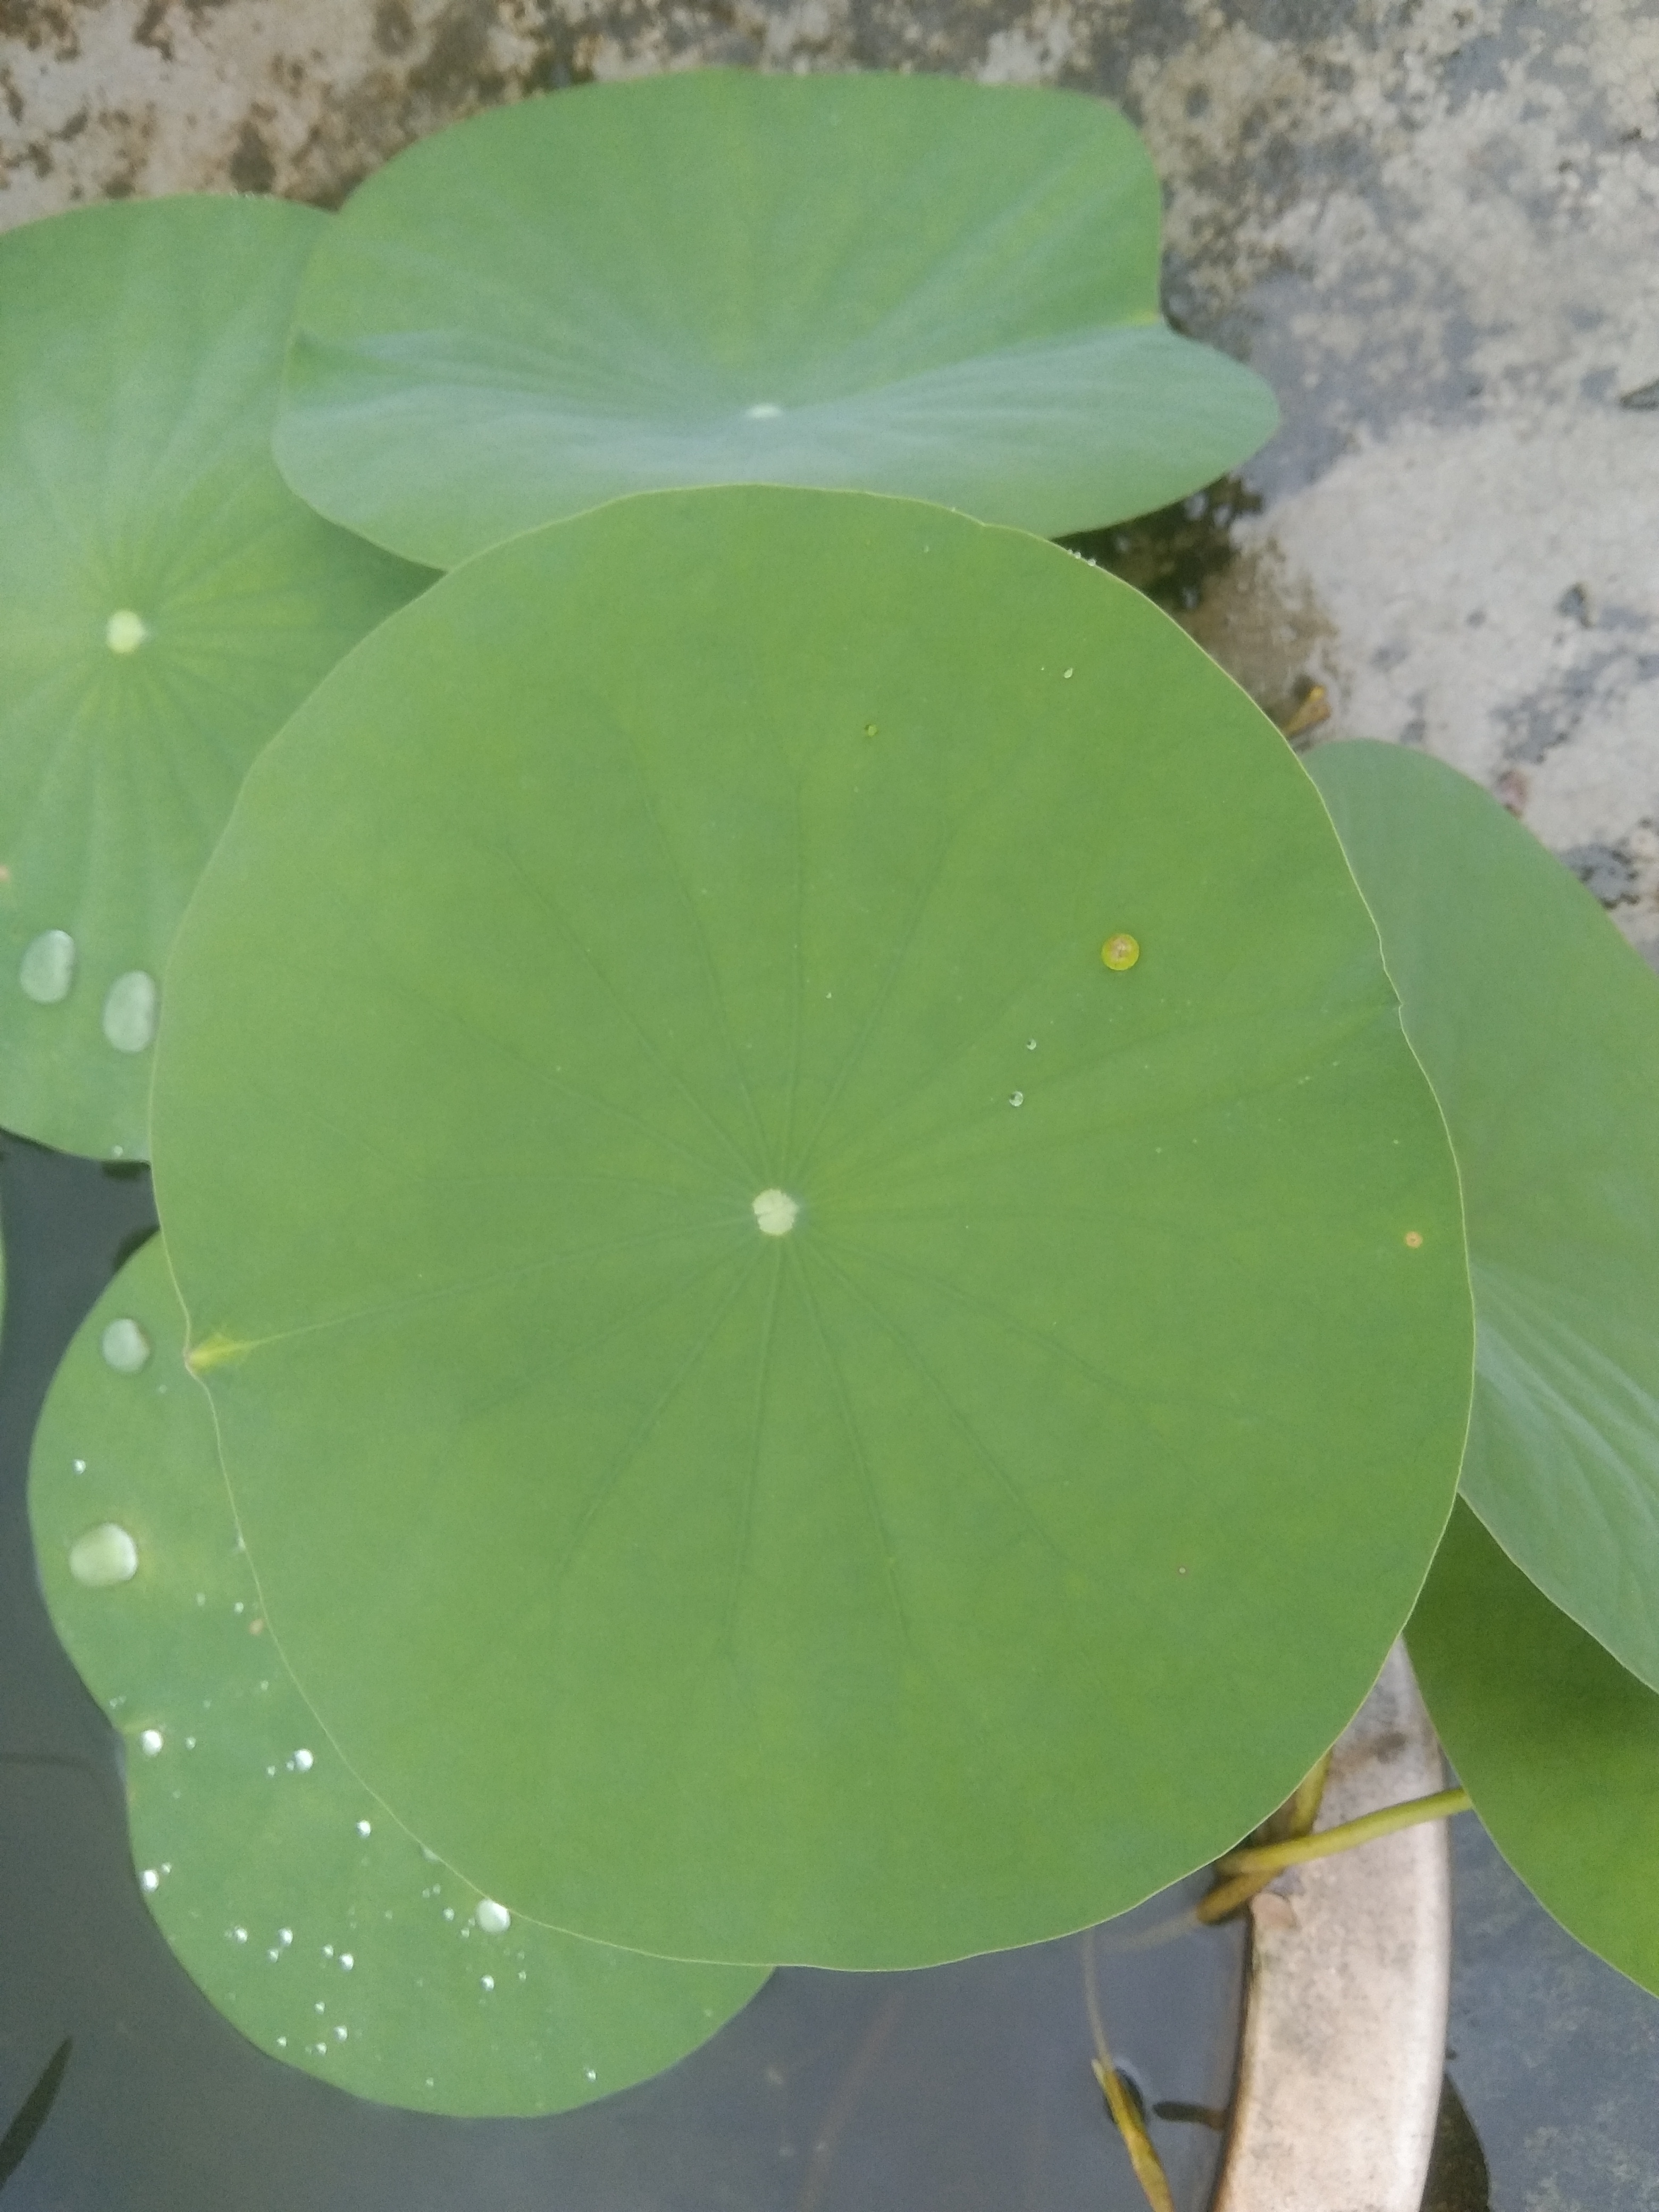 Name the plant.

lotus
